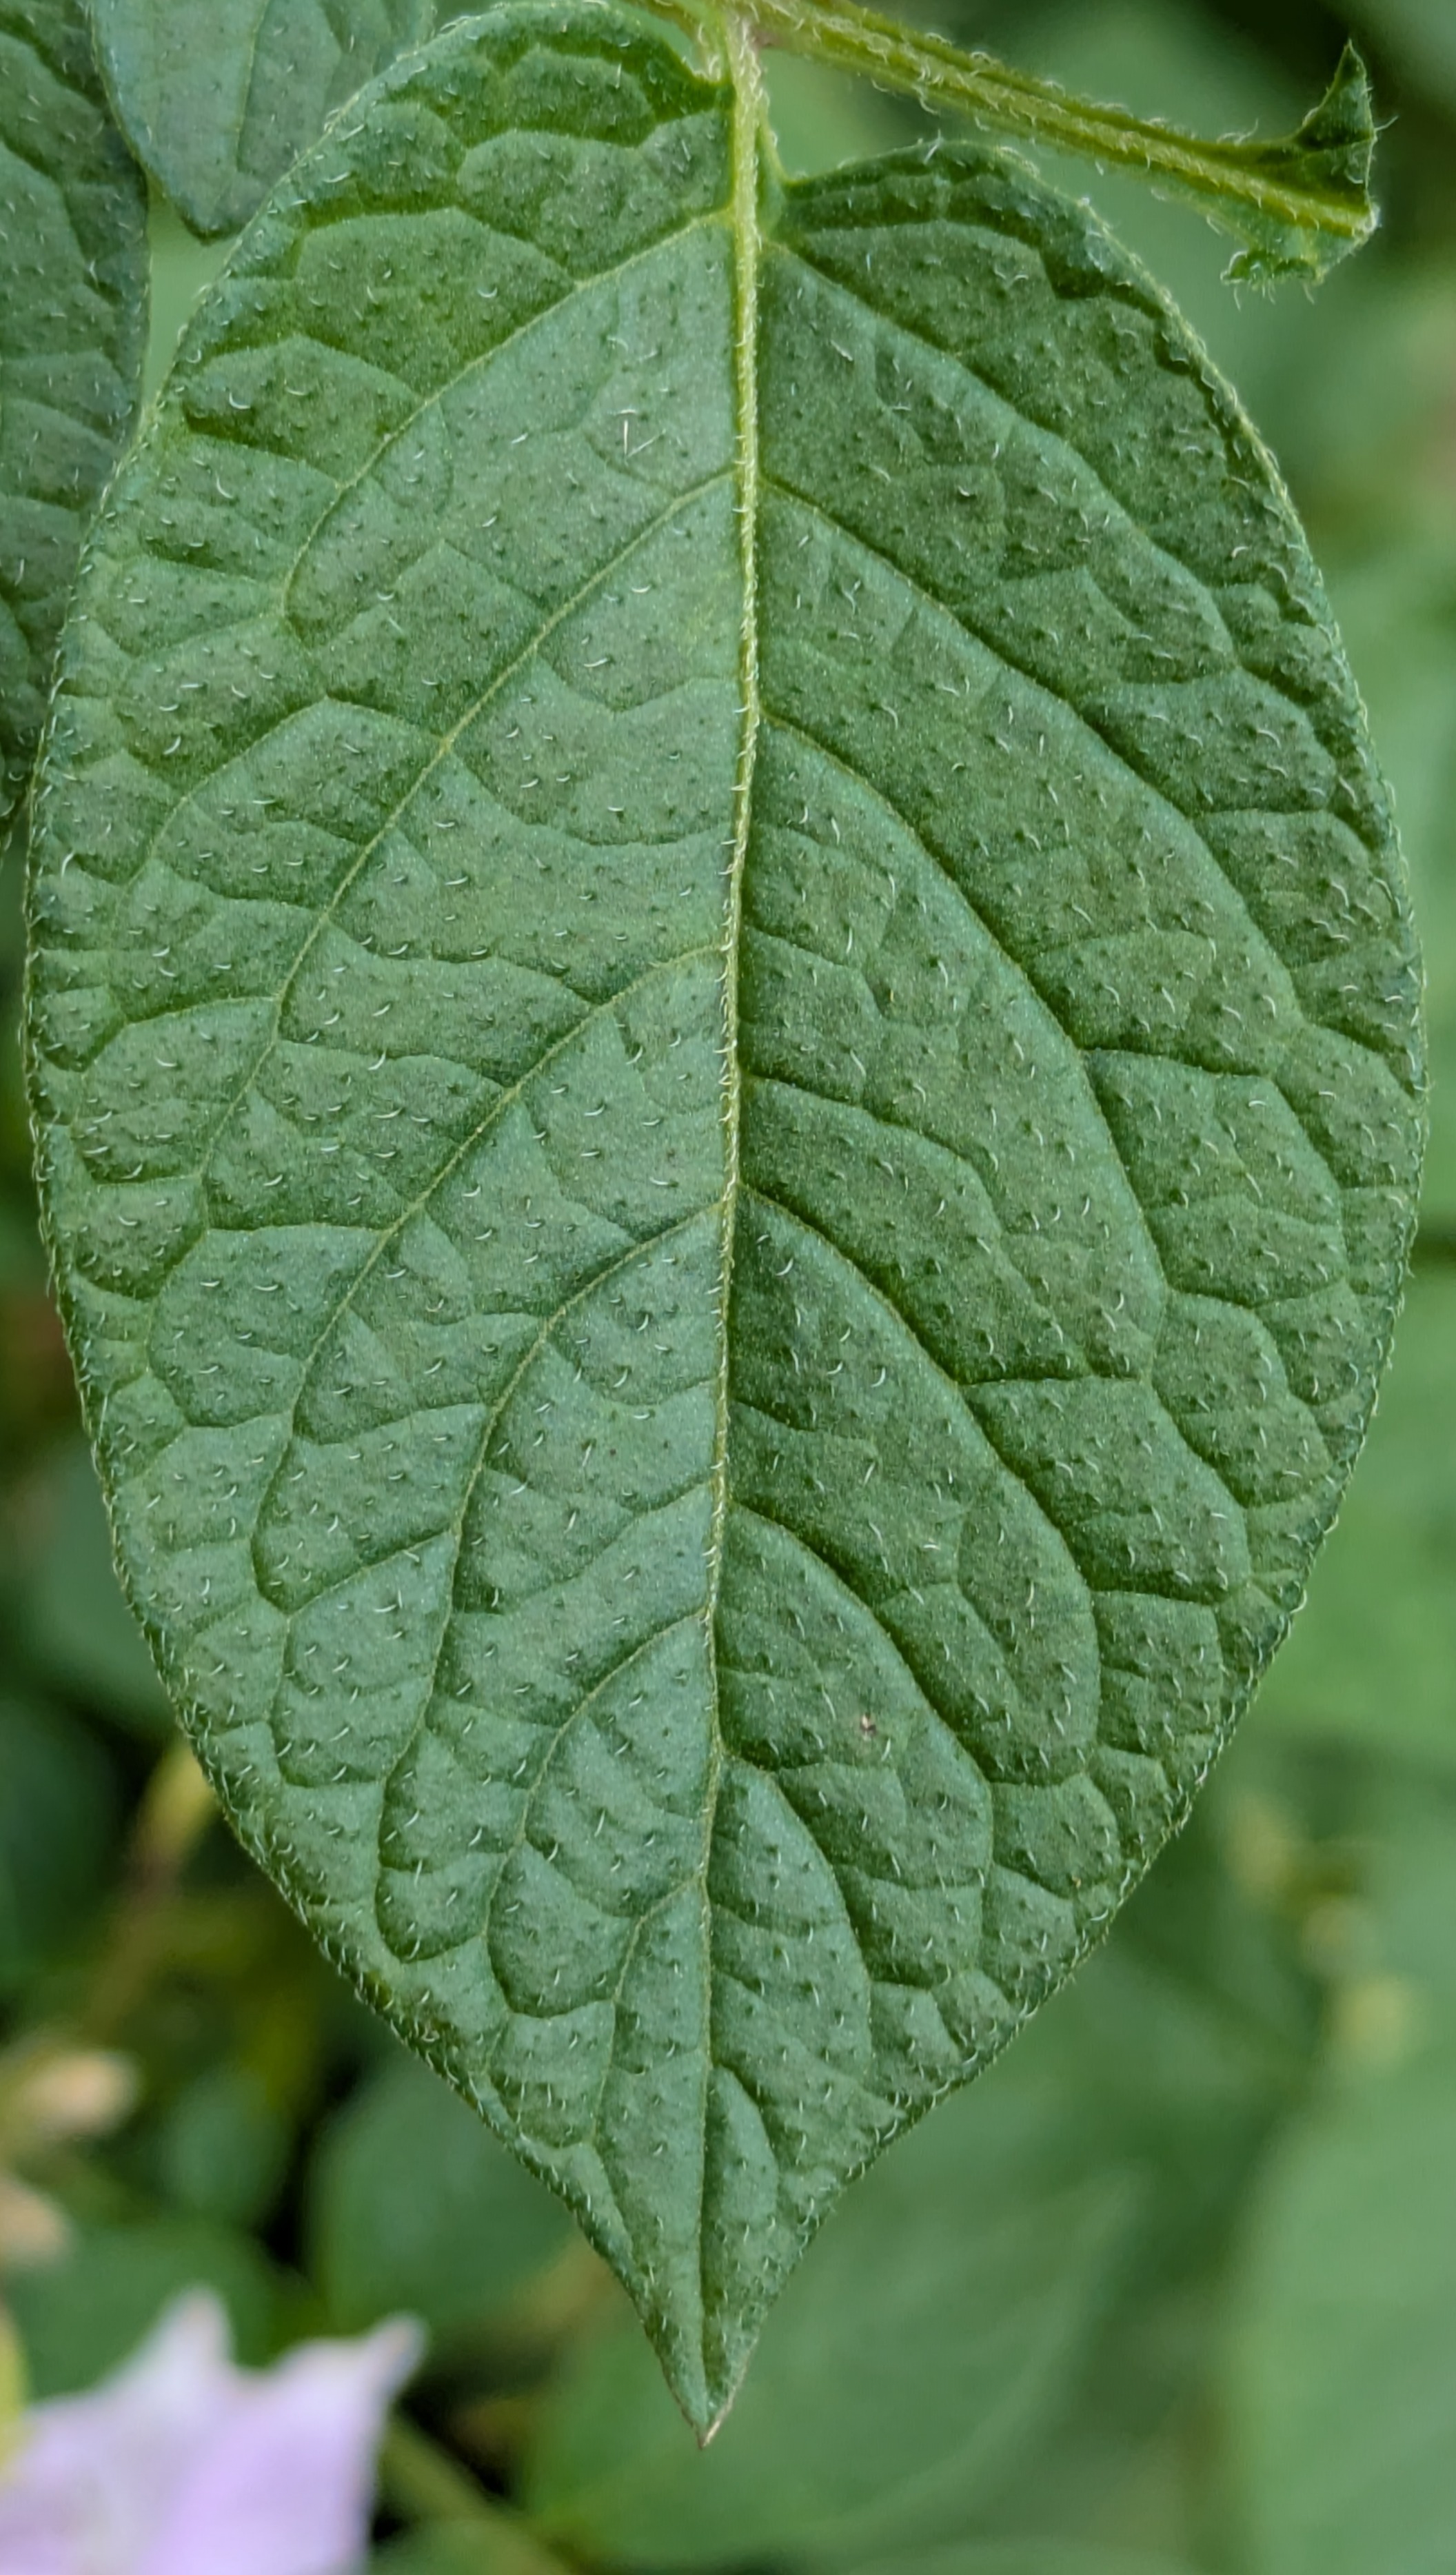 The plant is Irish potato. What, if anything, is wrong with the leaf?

healthy
